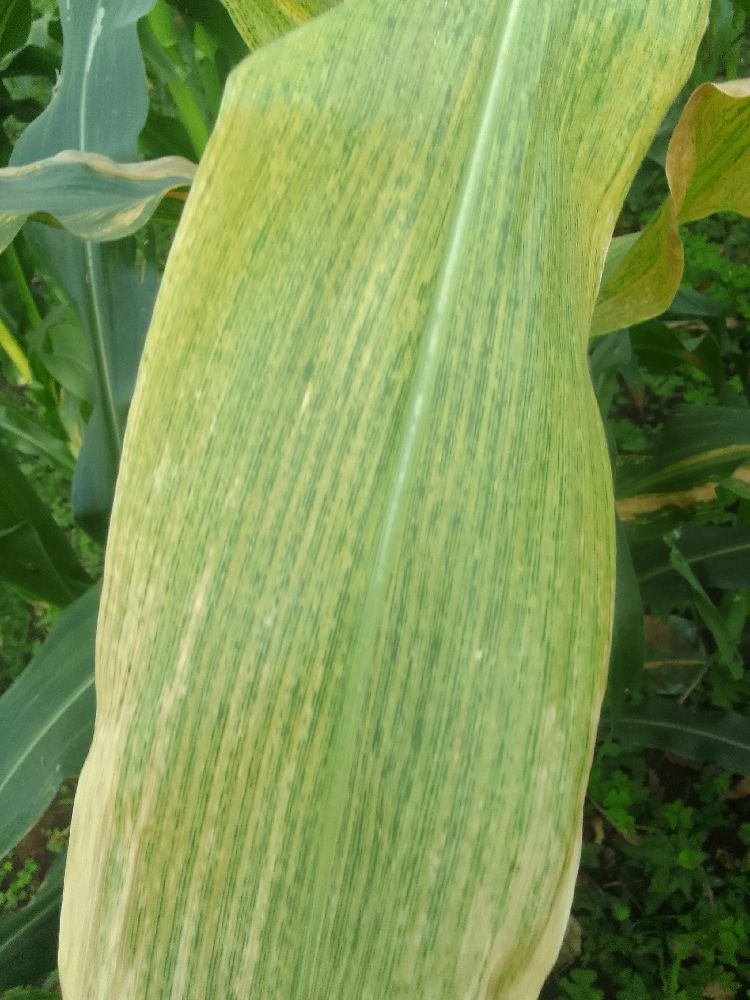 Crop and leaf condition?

maize, maize lethal necrosis
